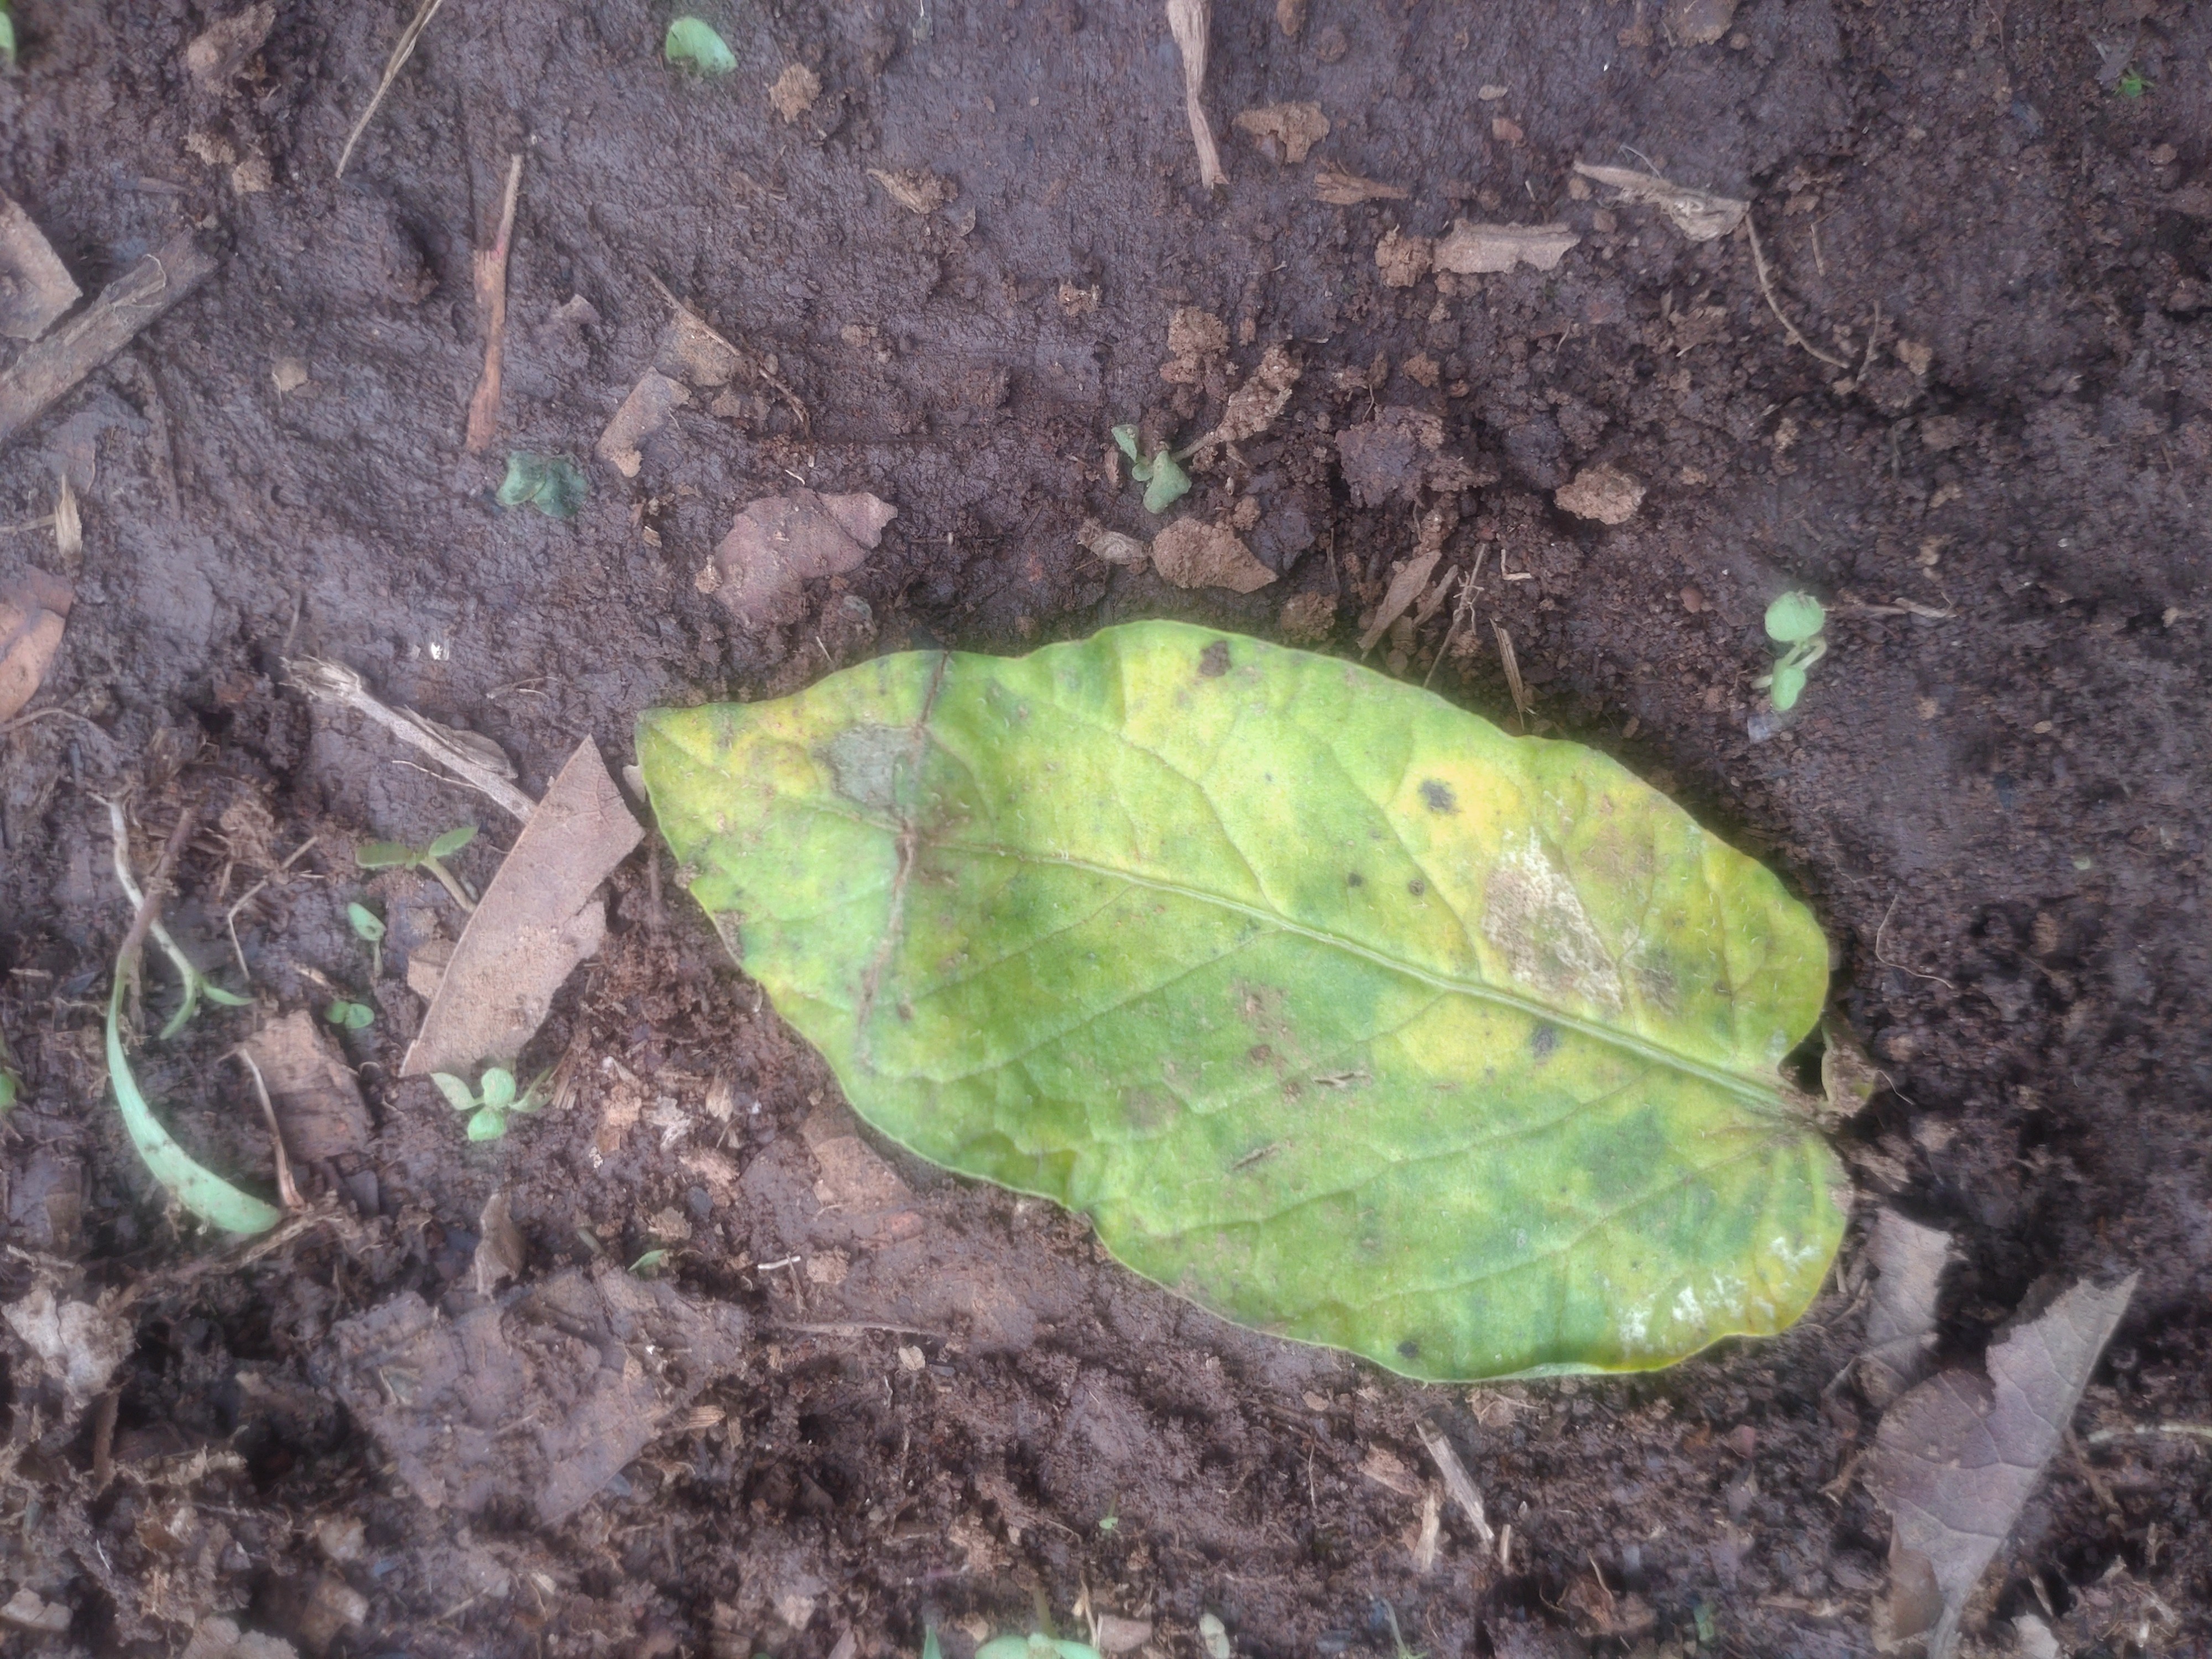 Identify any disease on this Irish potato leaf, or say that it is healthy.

late blight
